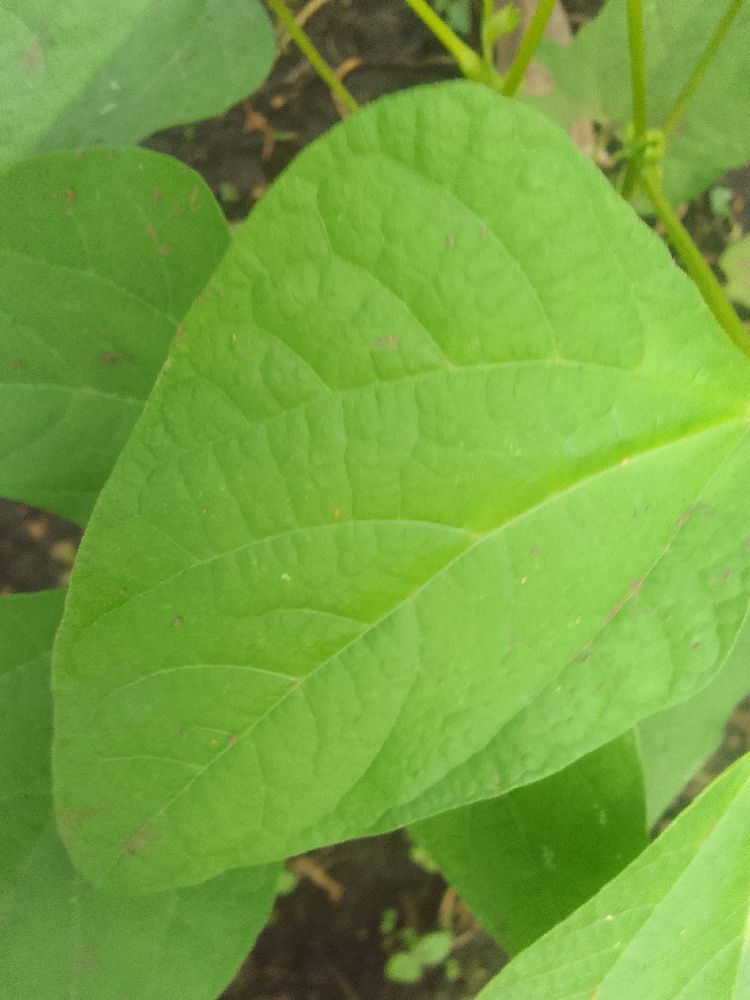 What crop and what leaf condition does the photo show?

common bean, healthy
